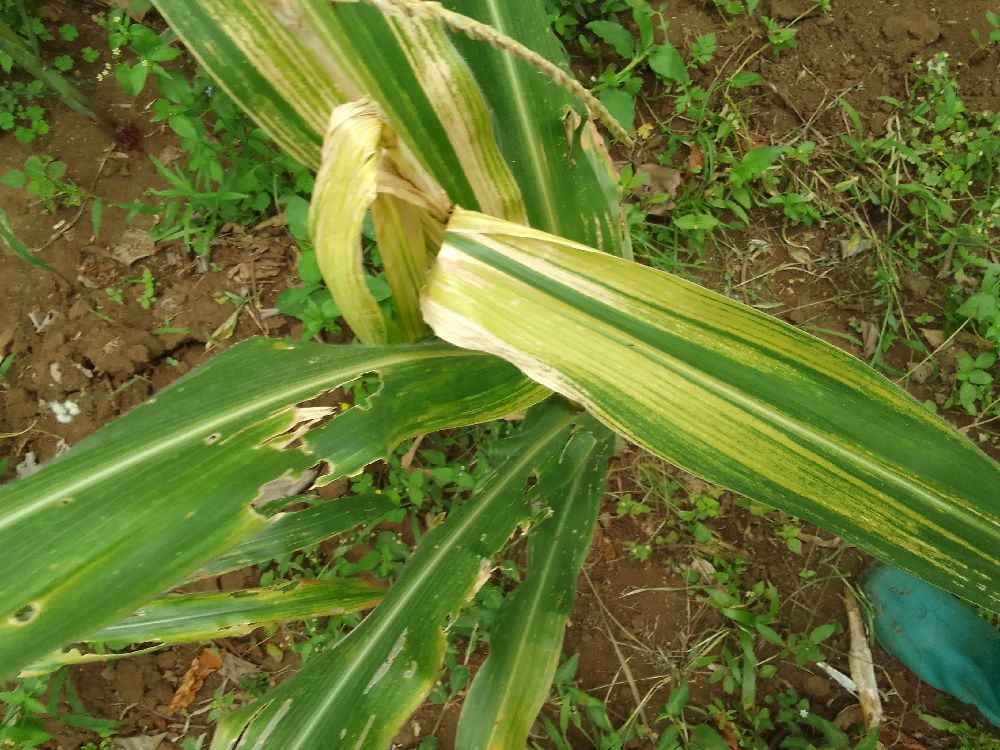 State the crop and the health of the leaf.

maize, maize lethal necrosis
